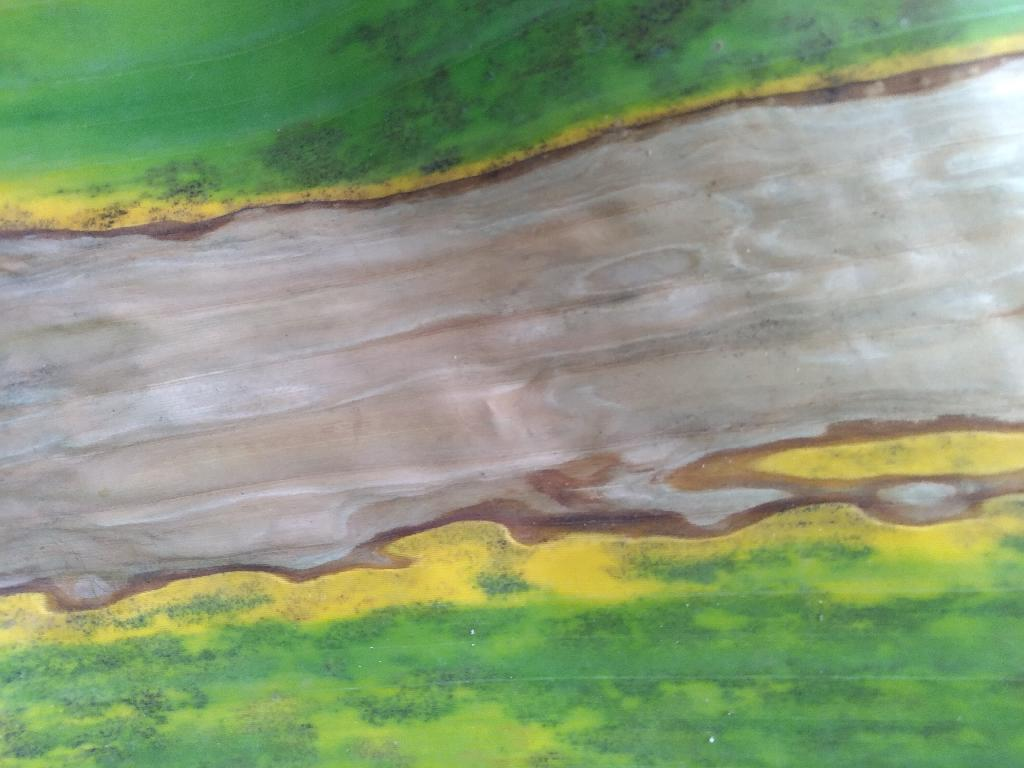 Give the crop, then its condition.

banana, black sigatoka
